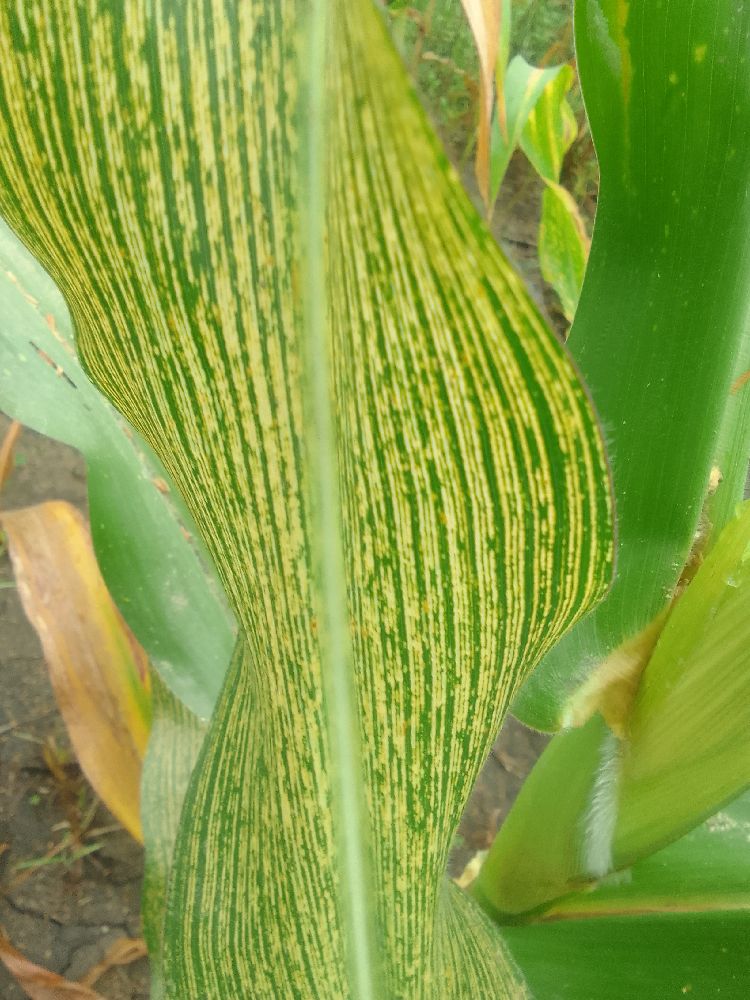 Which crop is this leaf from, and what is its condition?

maize, maize streak virus
